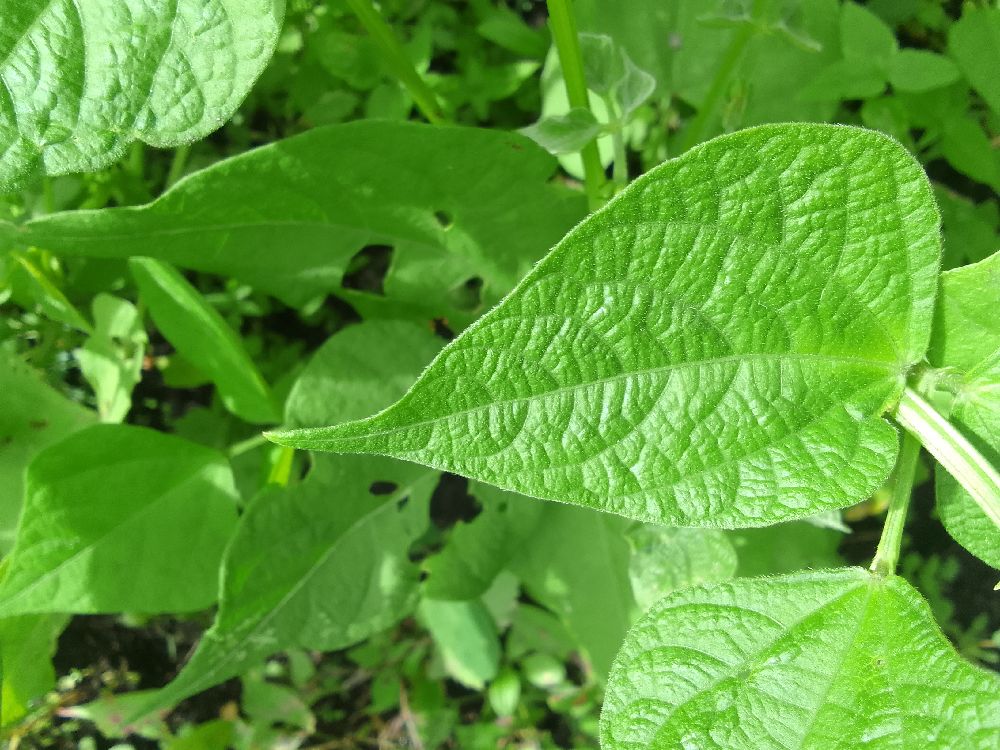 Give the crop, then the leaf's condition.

common bean, healthy
